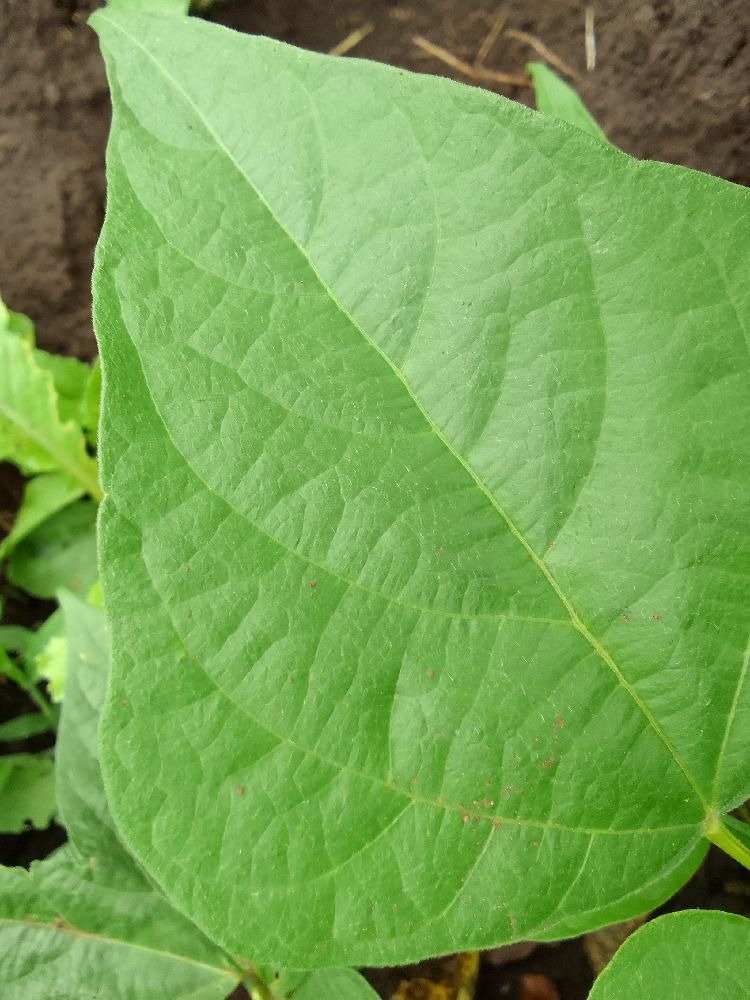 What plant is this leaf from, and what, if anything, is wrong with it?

common bean, healthy
